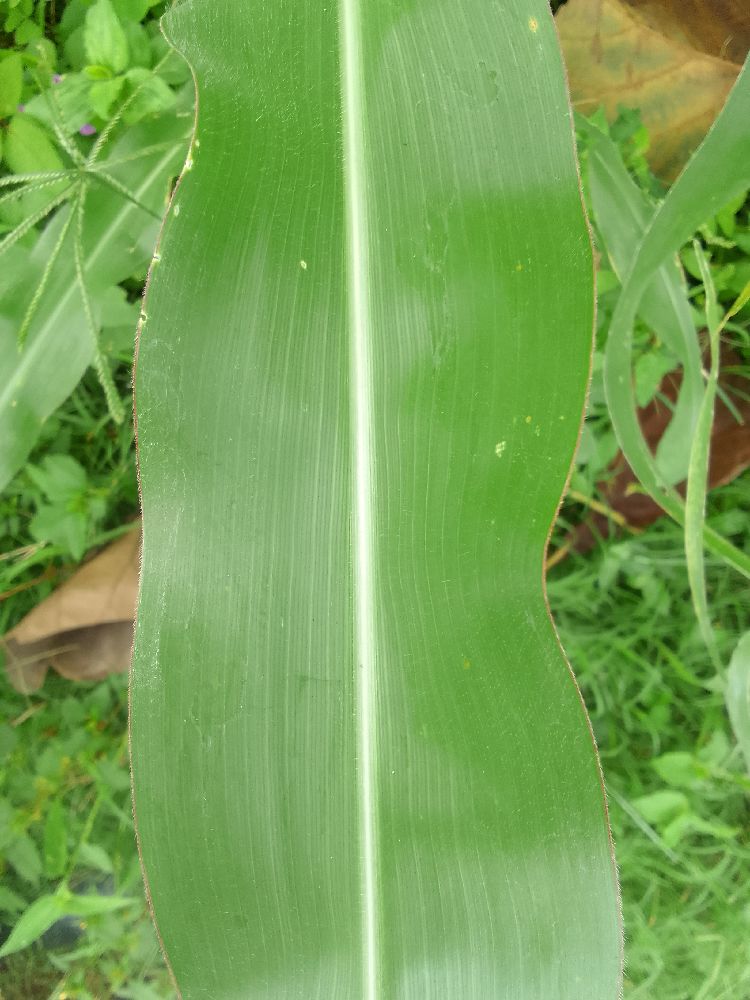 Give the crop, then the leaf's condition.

maize, healthy
